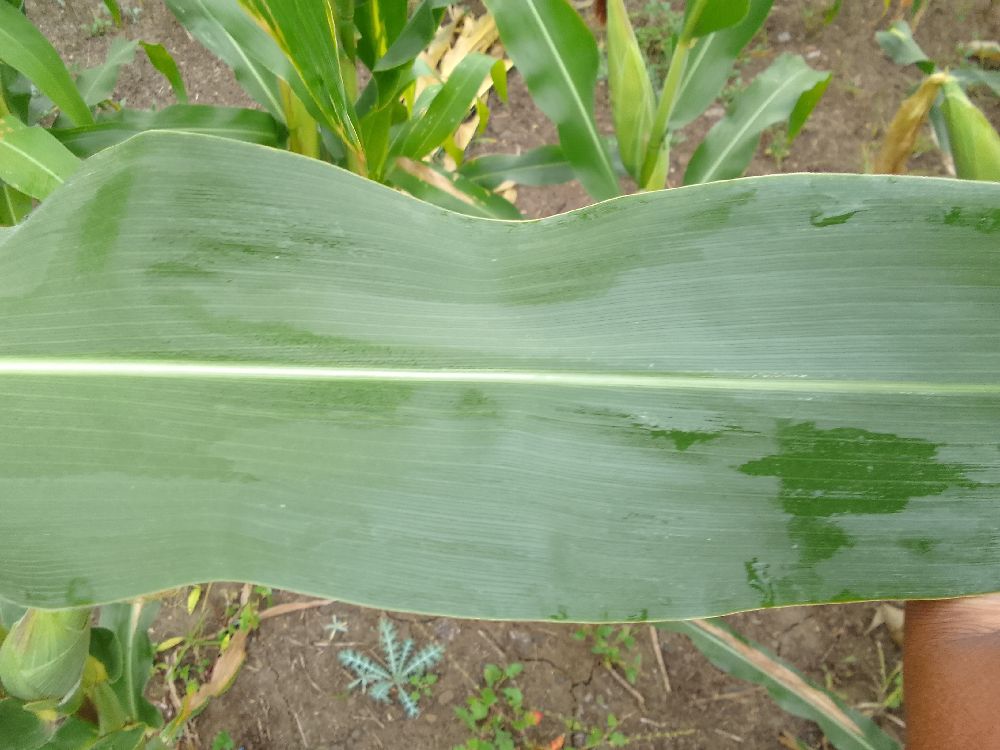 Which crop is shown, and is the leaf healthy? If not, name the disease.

maize, healthy
